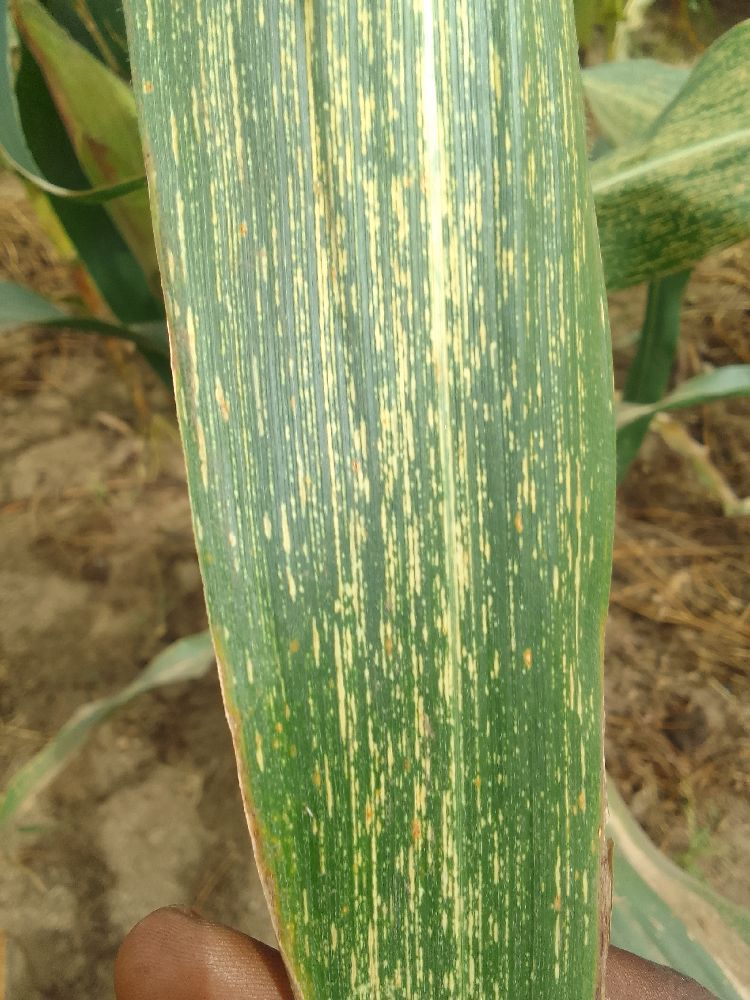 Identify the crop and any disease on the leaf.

maize, maize streak virus
